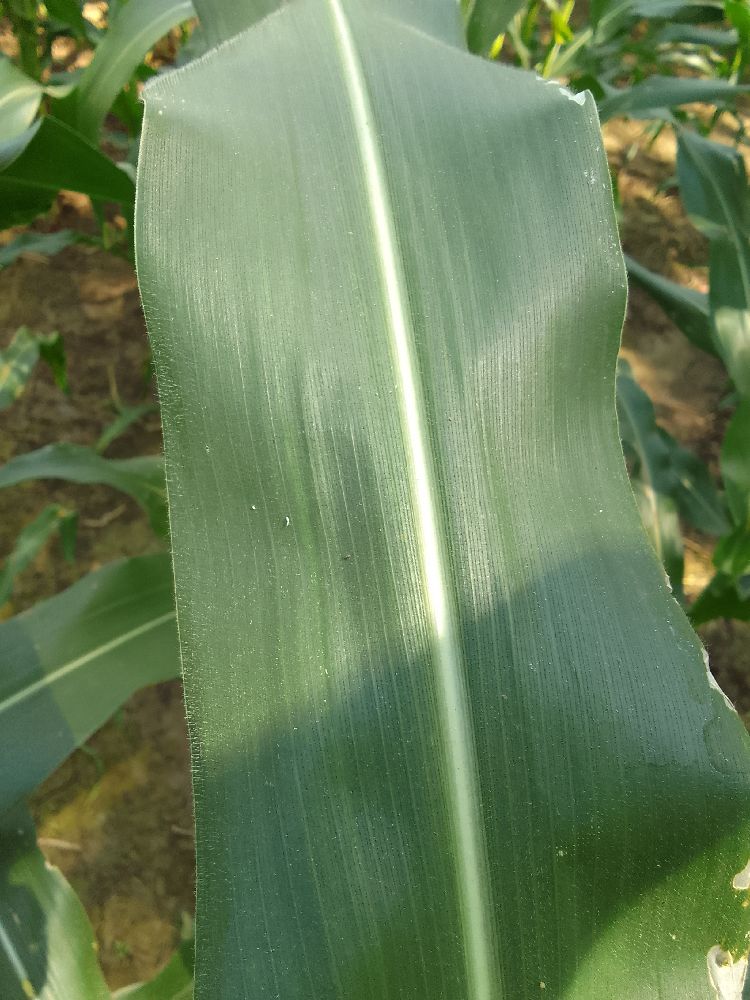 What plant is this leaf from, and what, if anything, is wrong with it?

maize, healthy
